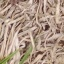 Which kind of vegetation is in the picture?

grass
